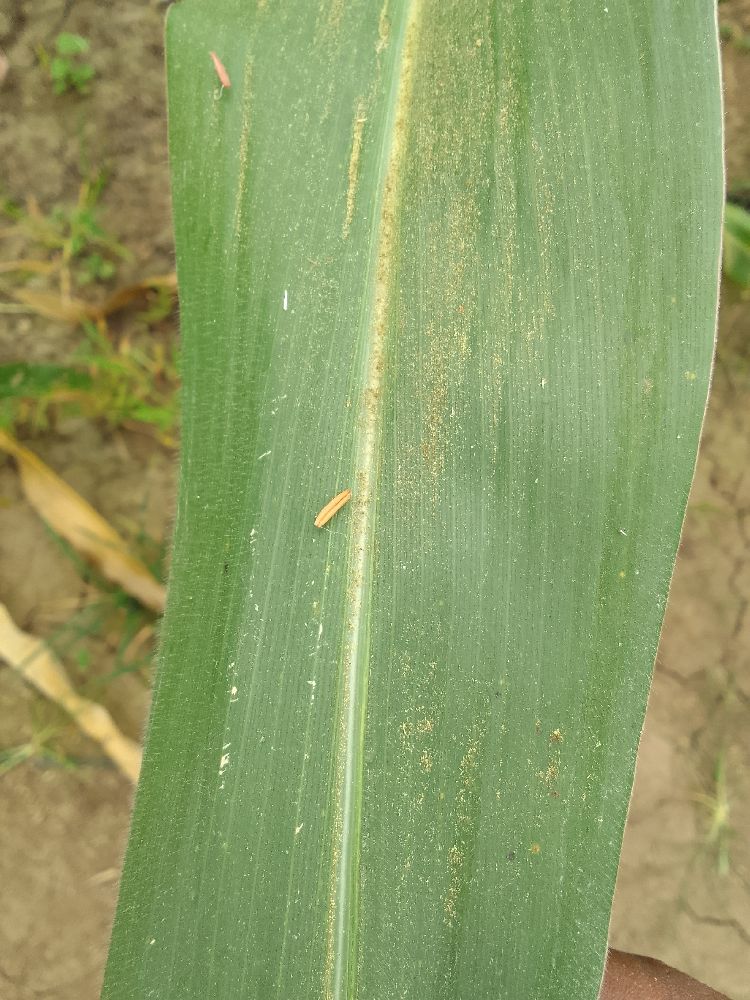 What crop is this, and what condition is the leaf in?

maize, healthy
